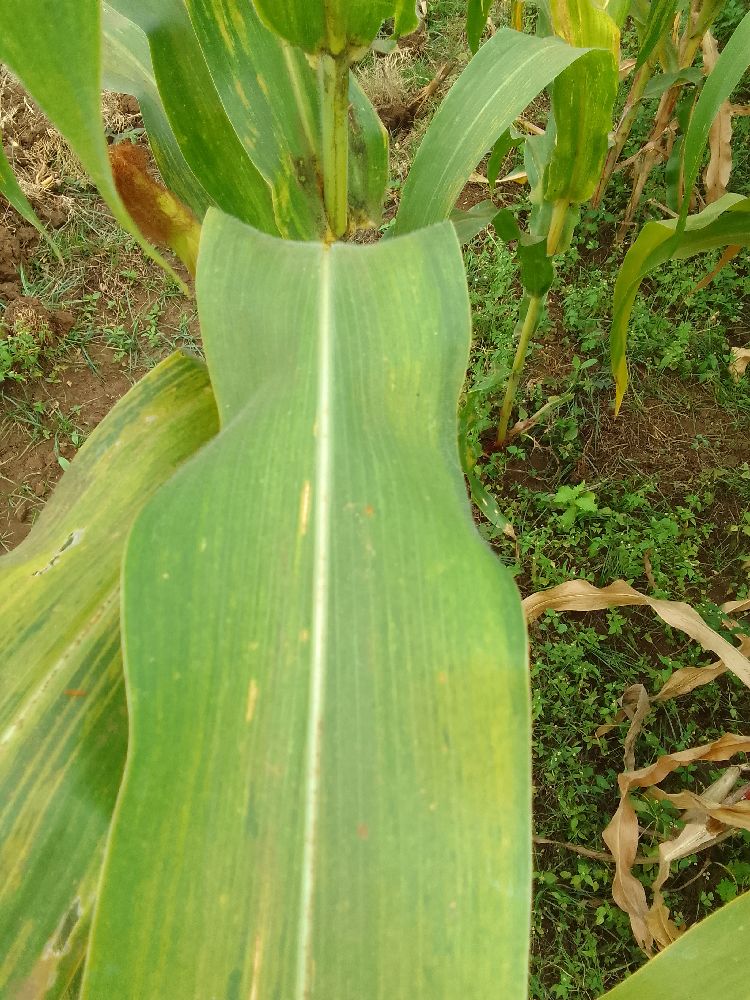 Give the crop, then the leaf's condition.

maize, maize lethal necrosis
